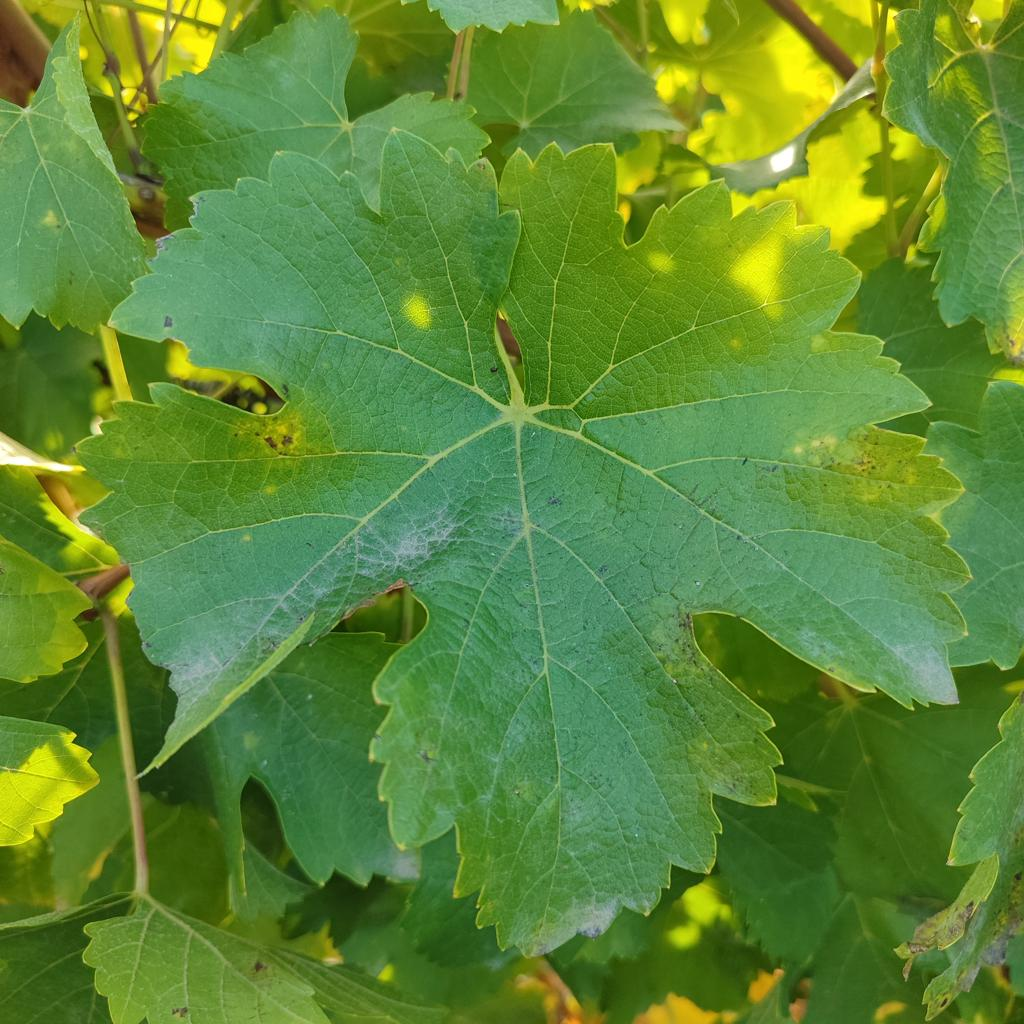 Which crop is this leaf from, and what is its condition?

grapevine, powdery mildew
